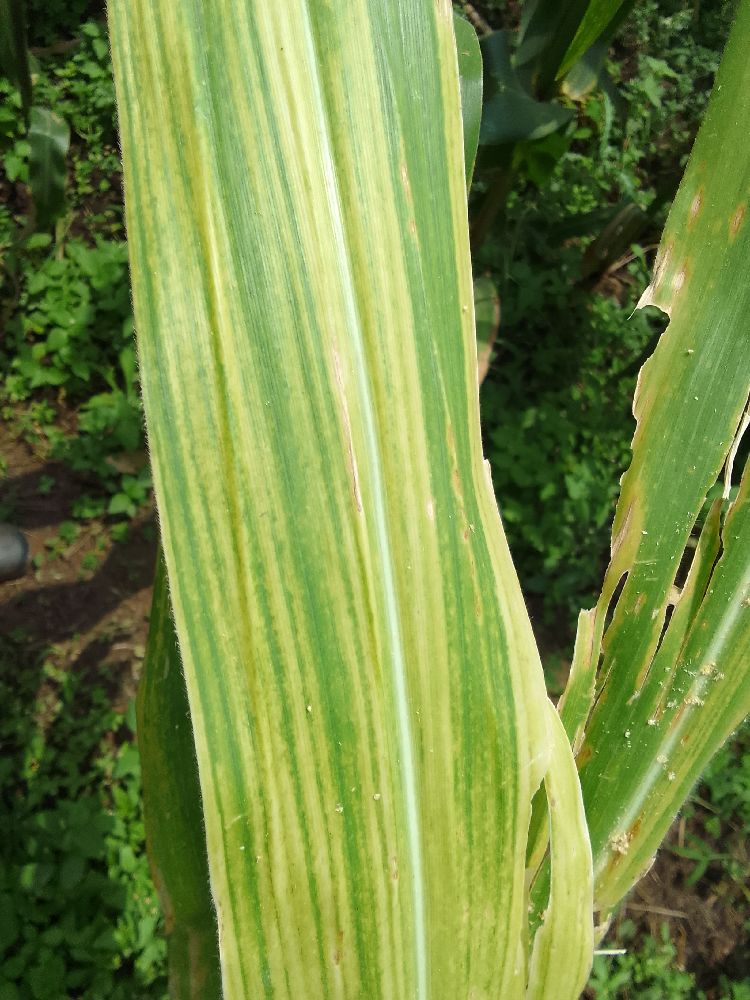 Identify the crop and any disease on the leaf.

maize, maize lethal necrosis
